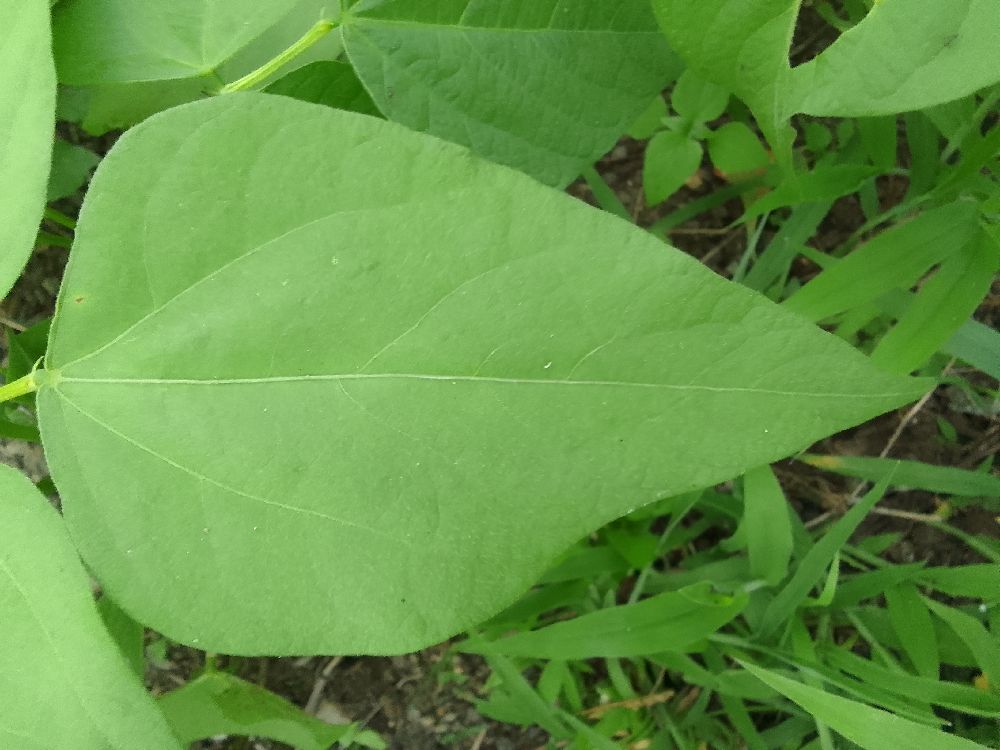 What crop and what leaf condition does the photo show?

common bean, healthy
